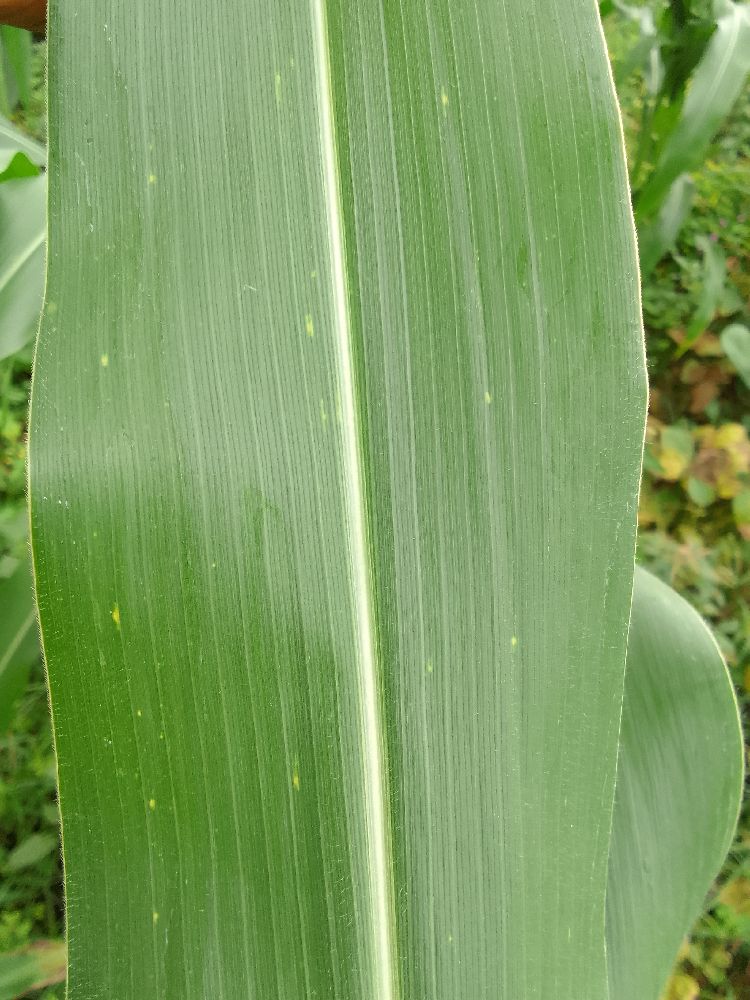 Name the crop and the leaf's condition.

maize, healthy
